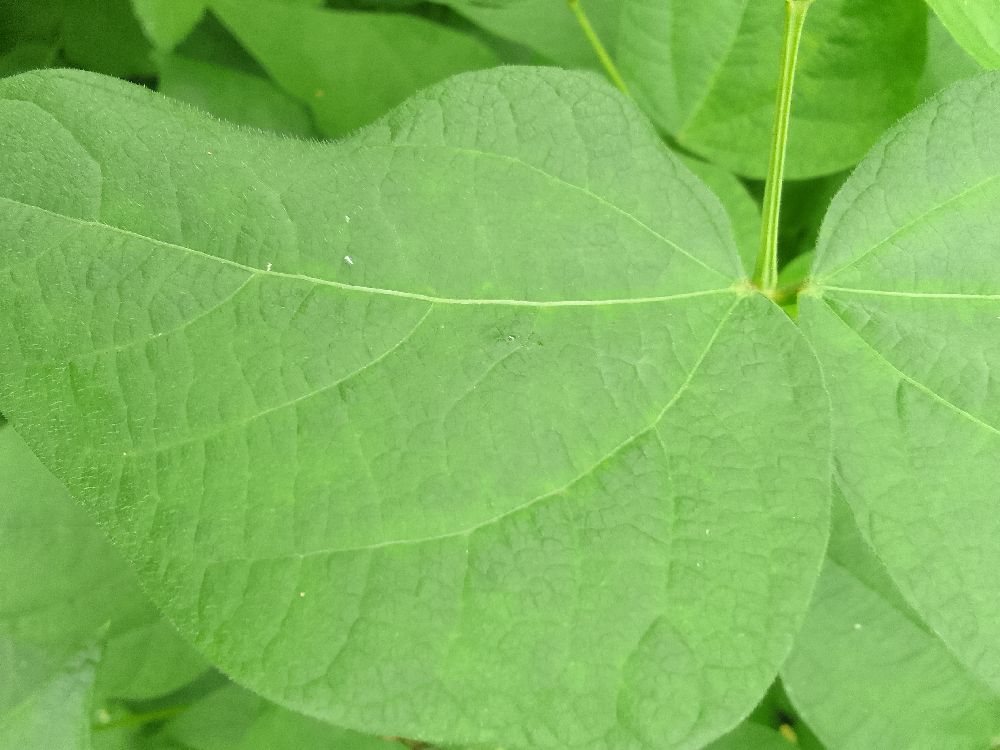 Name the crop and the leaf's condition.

common bean, healthy
